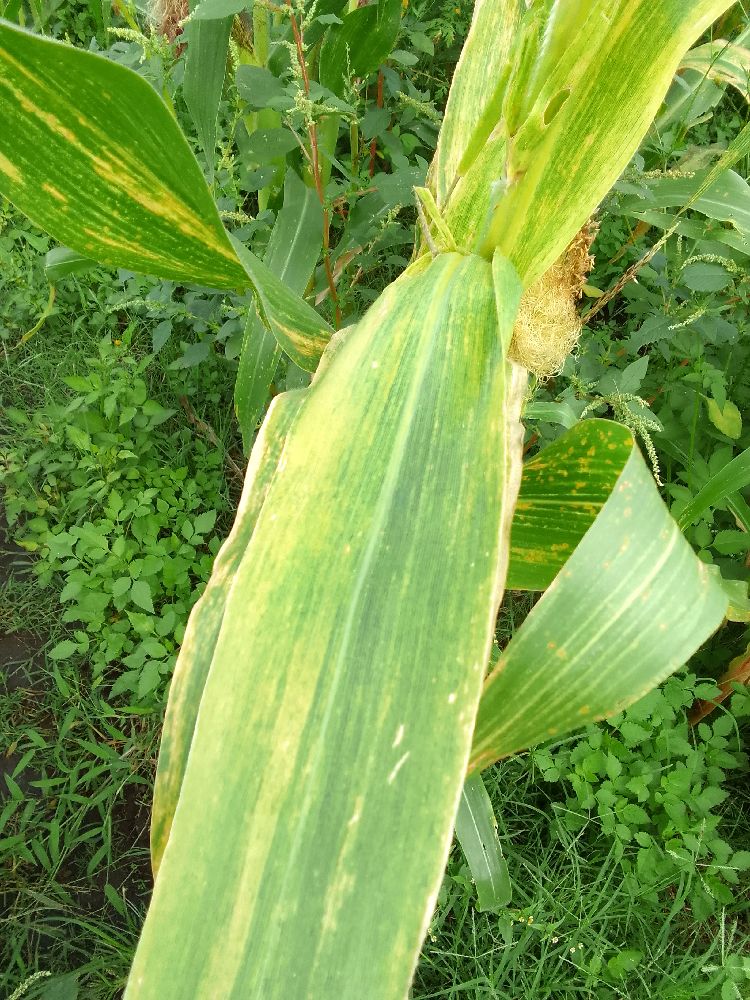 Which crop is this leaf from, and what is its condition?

maize, maize lethal necrosis
